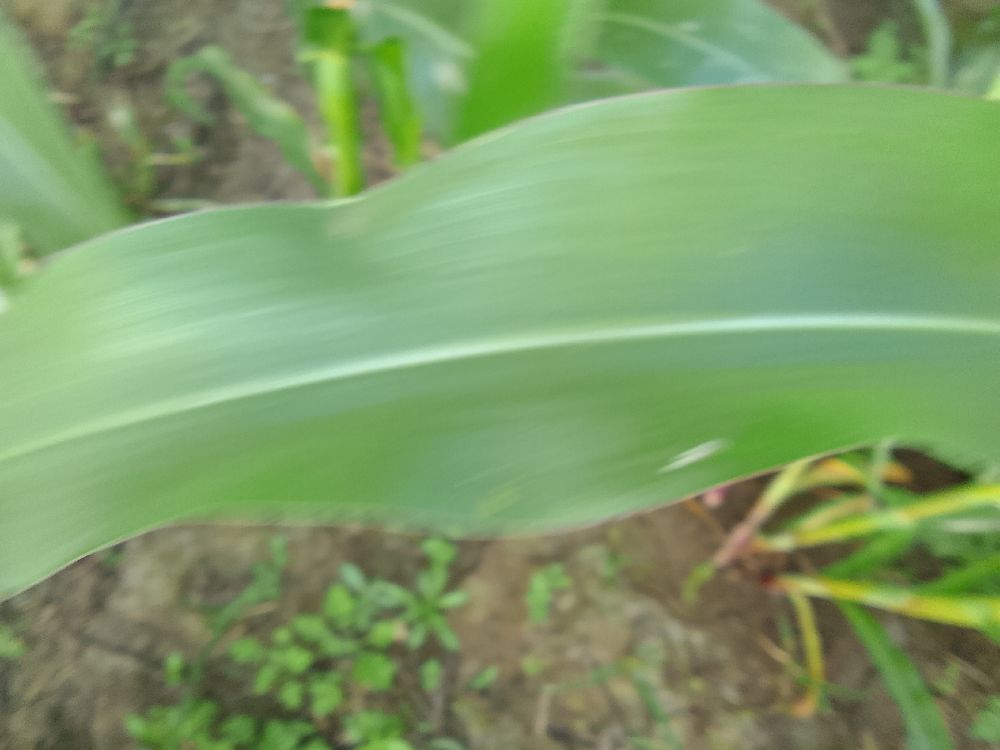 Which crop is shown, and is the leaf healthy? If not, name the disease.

maize, healthy
